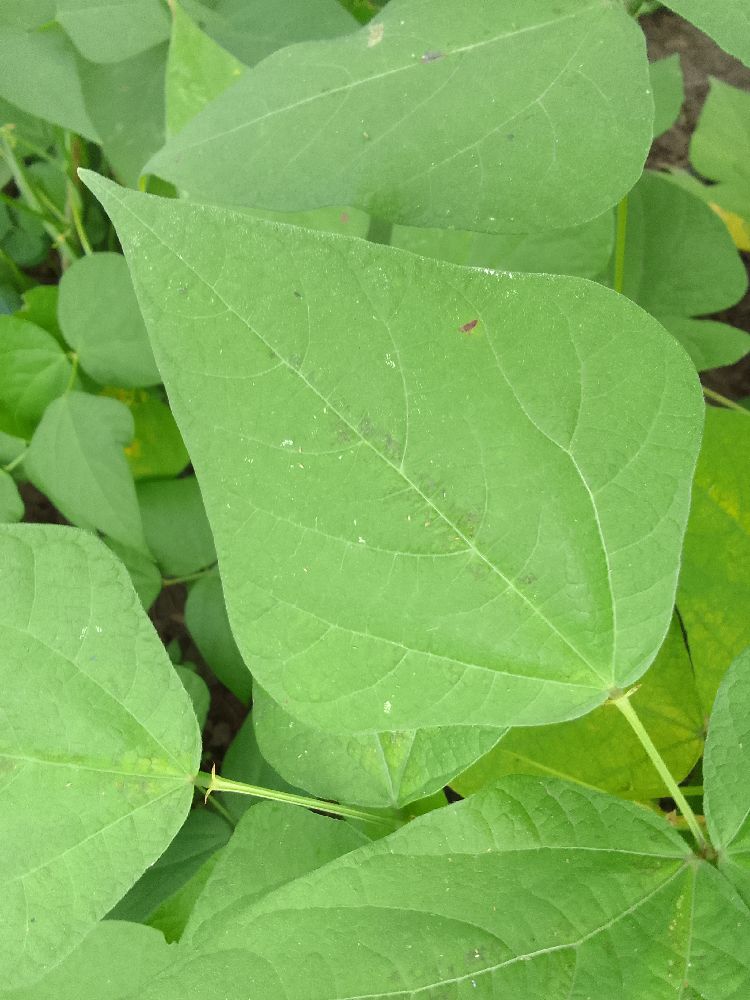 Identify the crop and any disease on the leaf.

common bean, healthy
